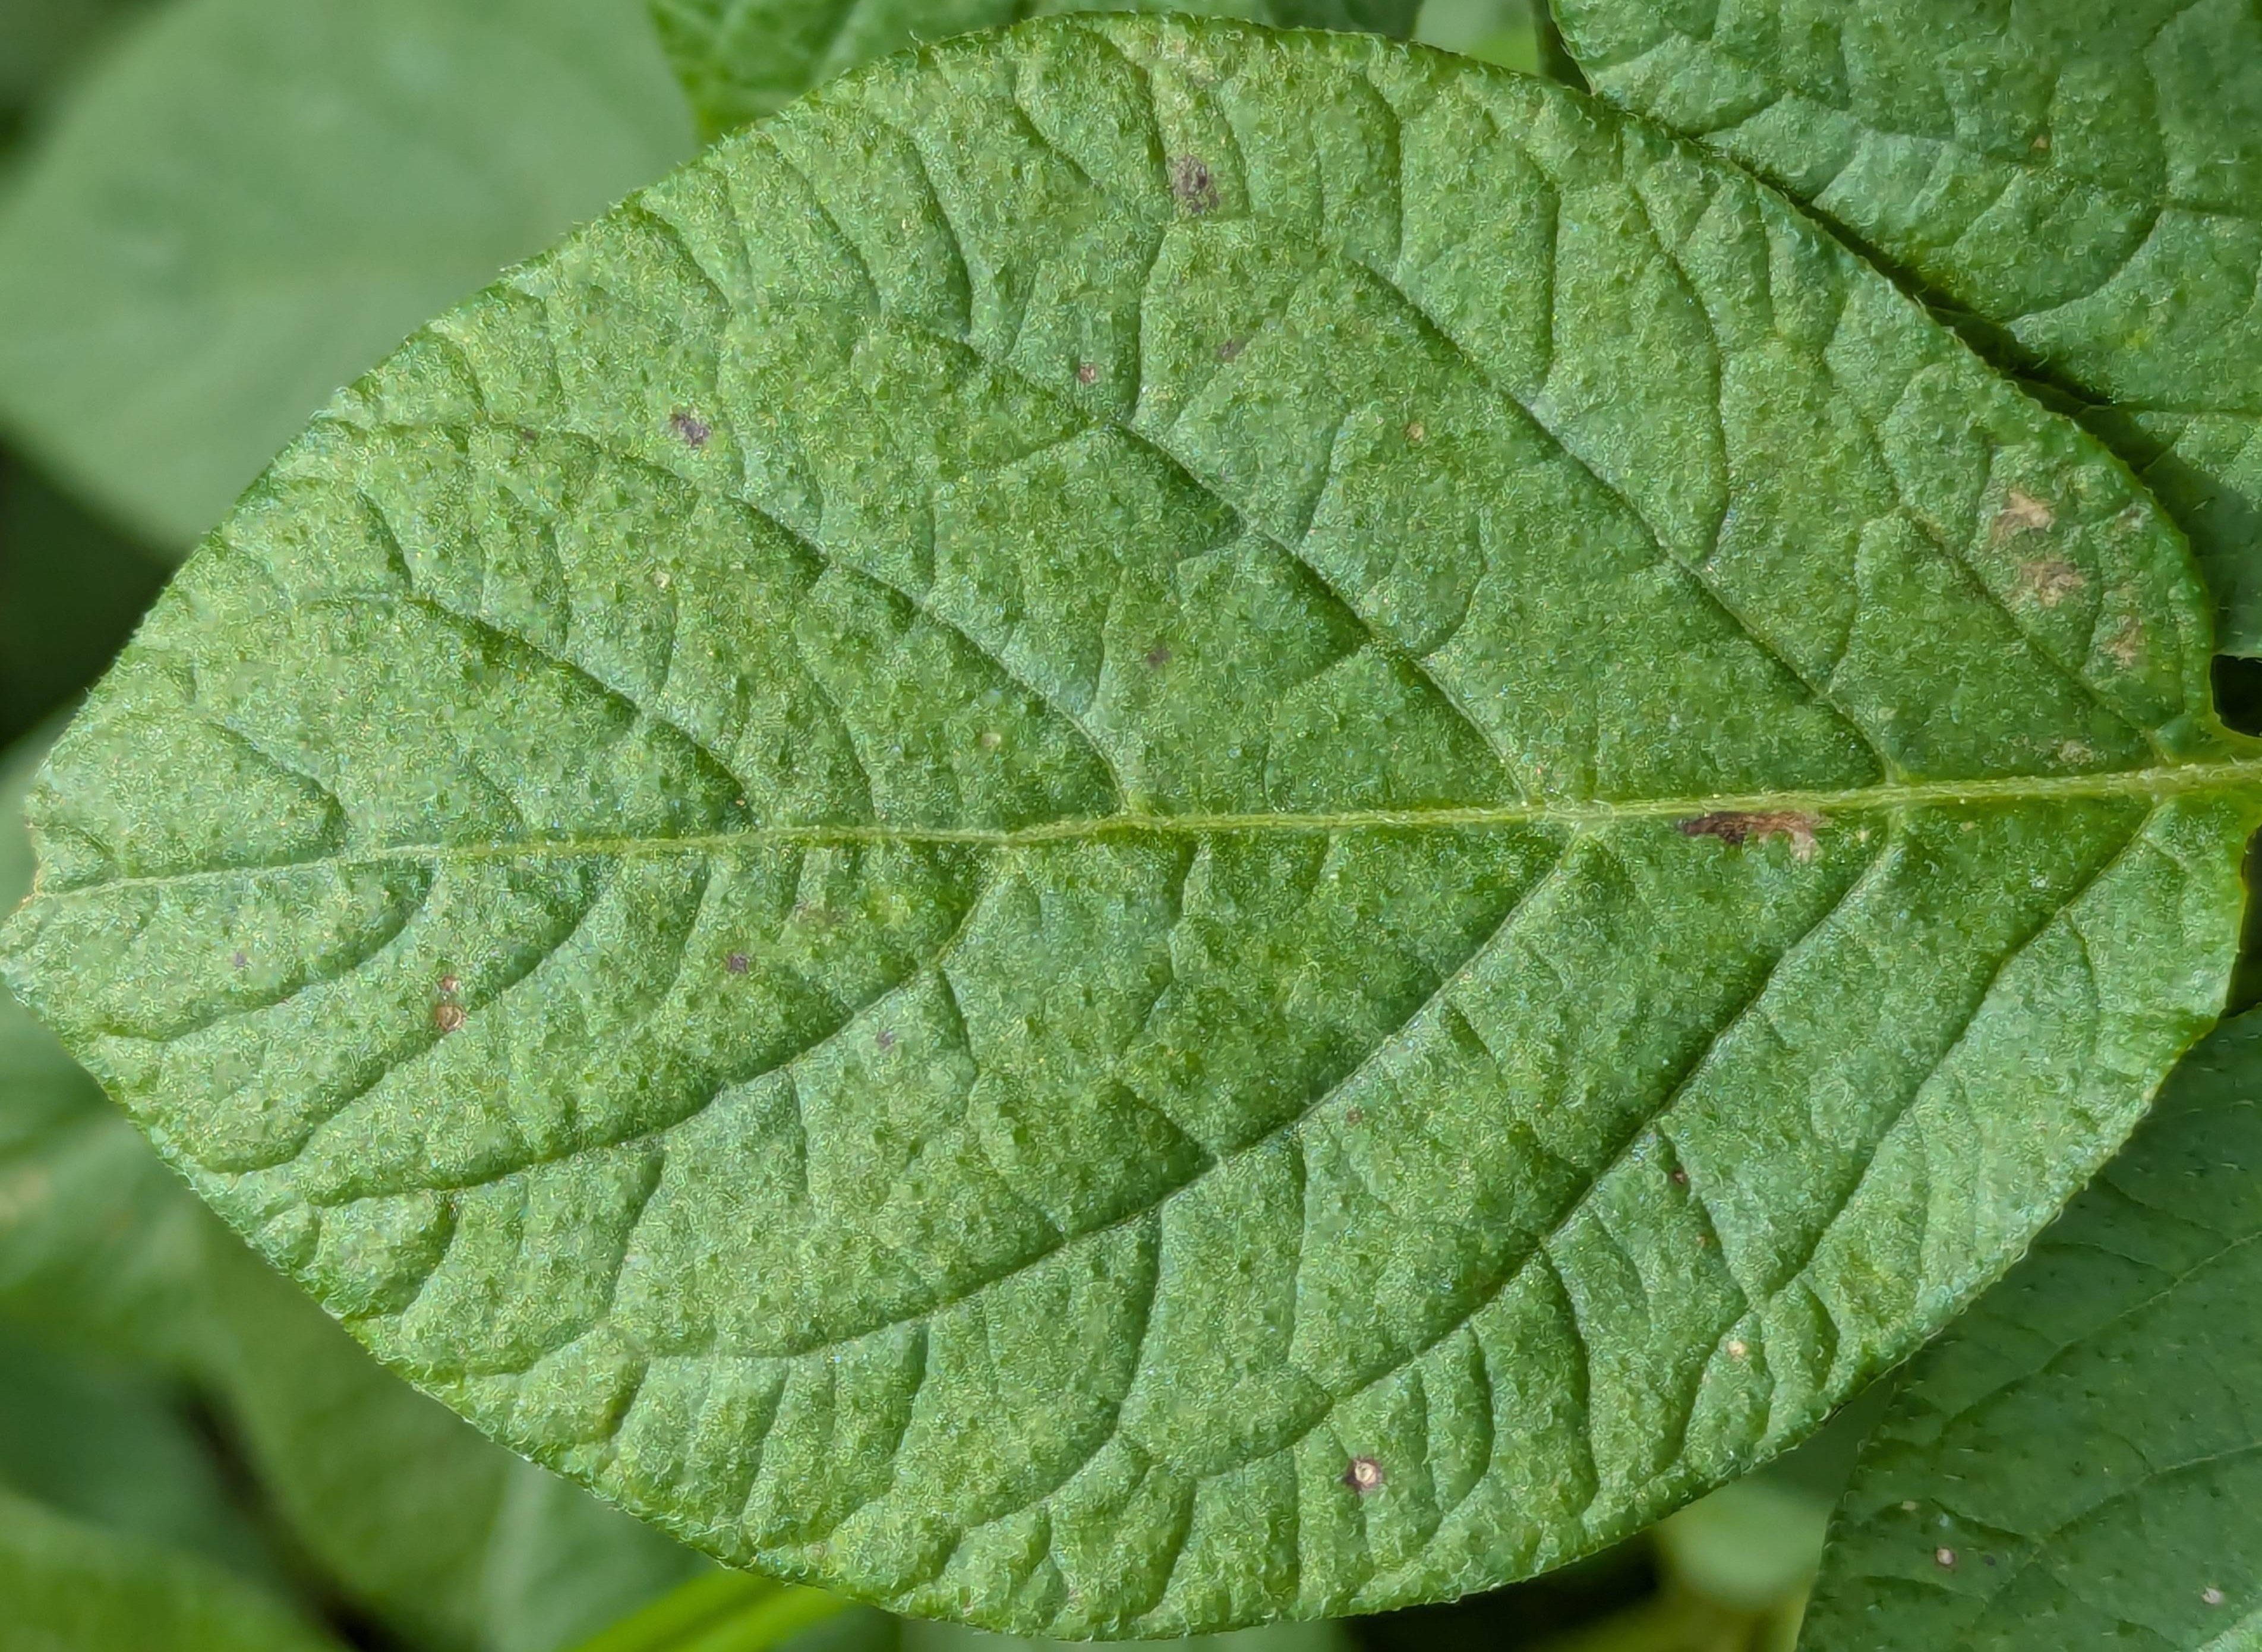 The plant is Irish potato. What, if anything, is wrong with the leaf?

healthy
